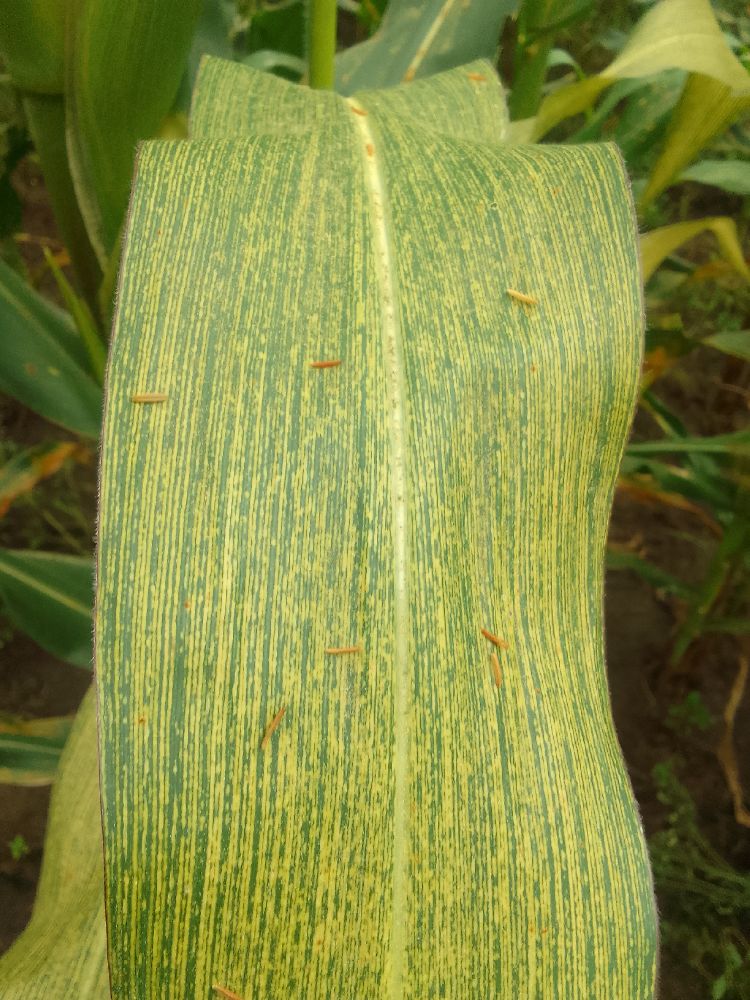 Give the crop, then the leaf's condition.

maize, maize streak virus
